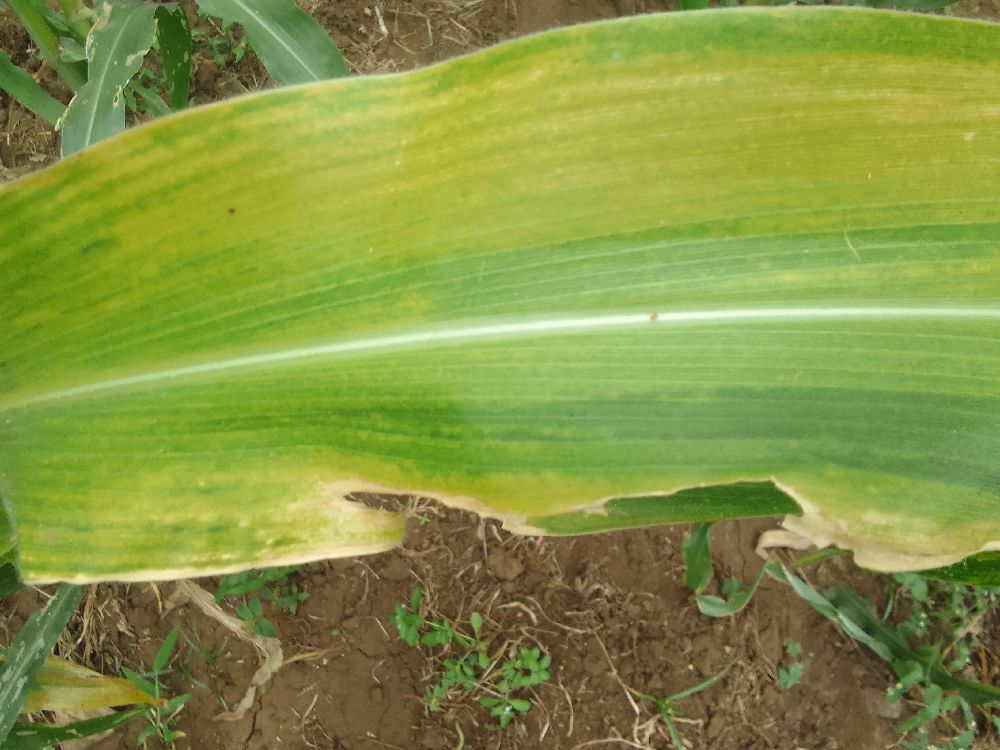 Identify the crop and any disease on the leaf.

maize, maize lethal necrosis
